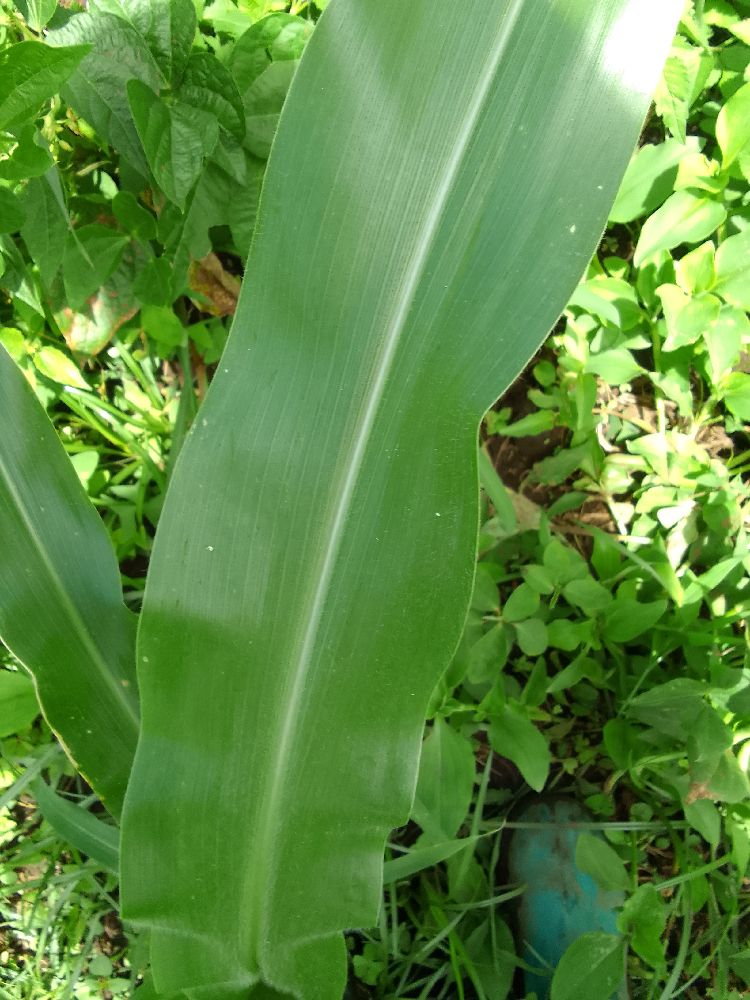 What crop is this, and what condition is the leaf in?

maize, healthy
